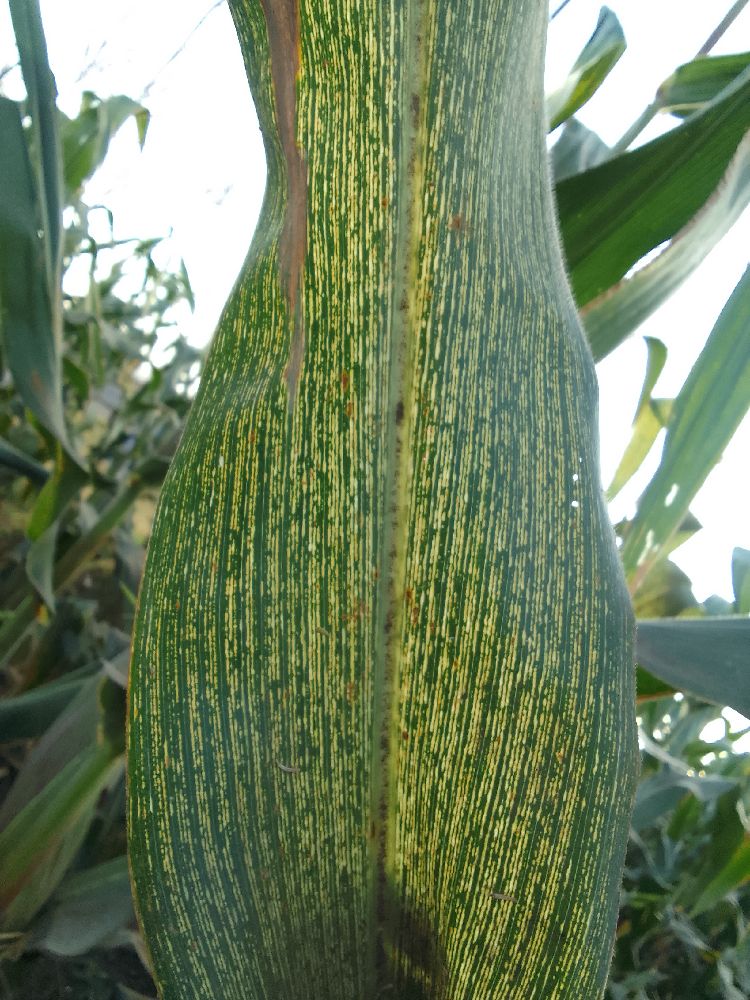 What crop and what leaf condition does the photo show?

maize, maize streak virus
